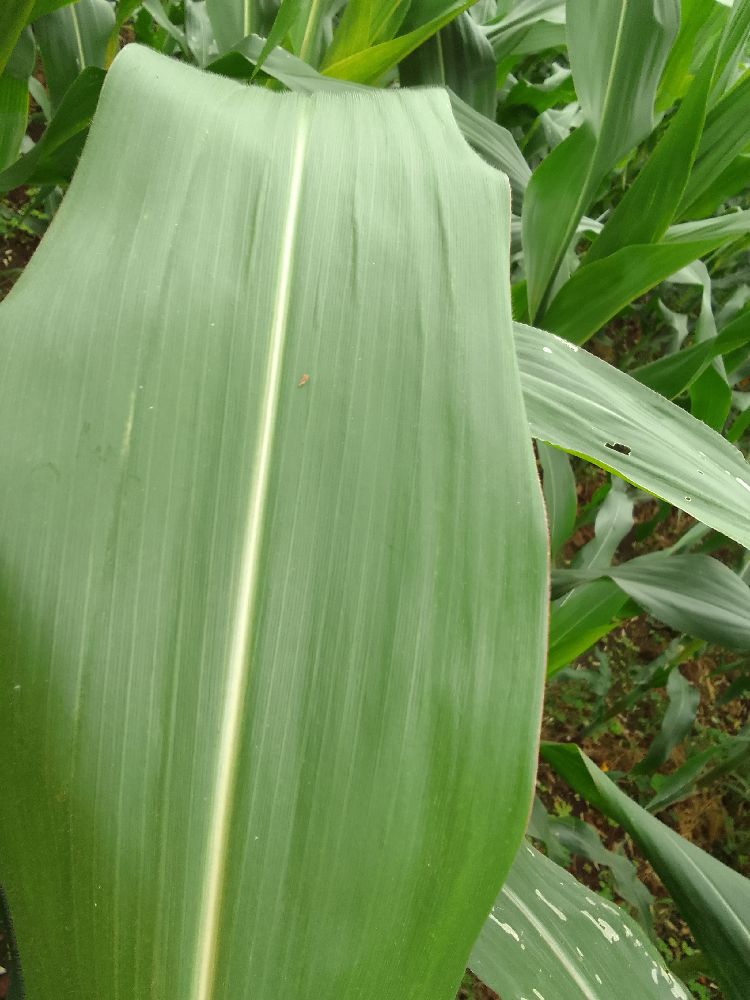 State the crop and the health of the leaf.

maize, healthy
